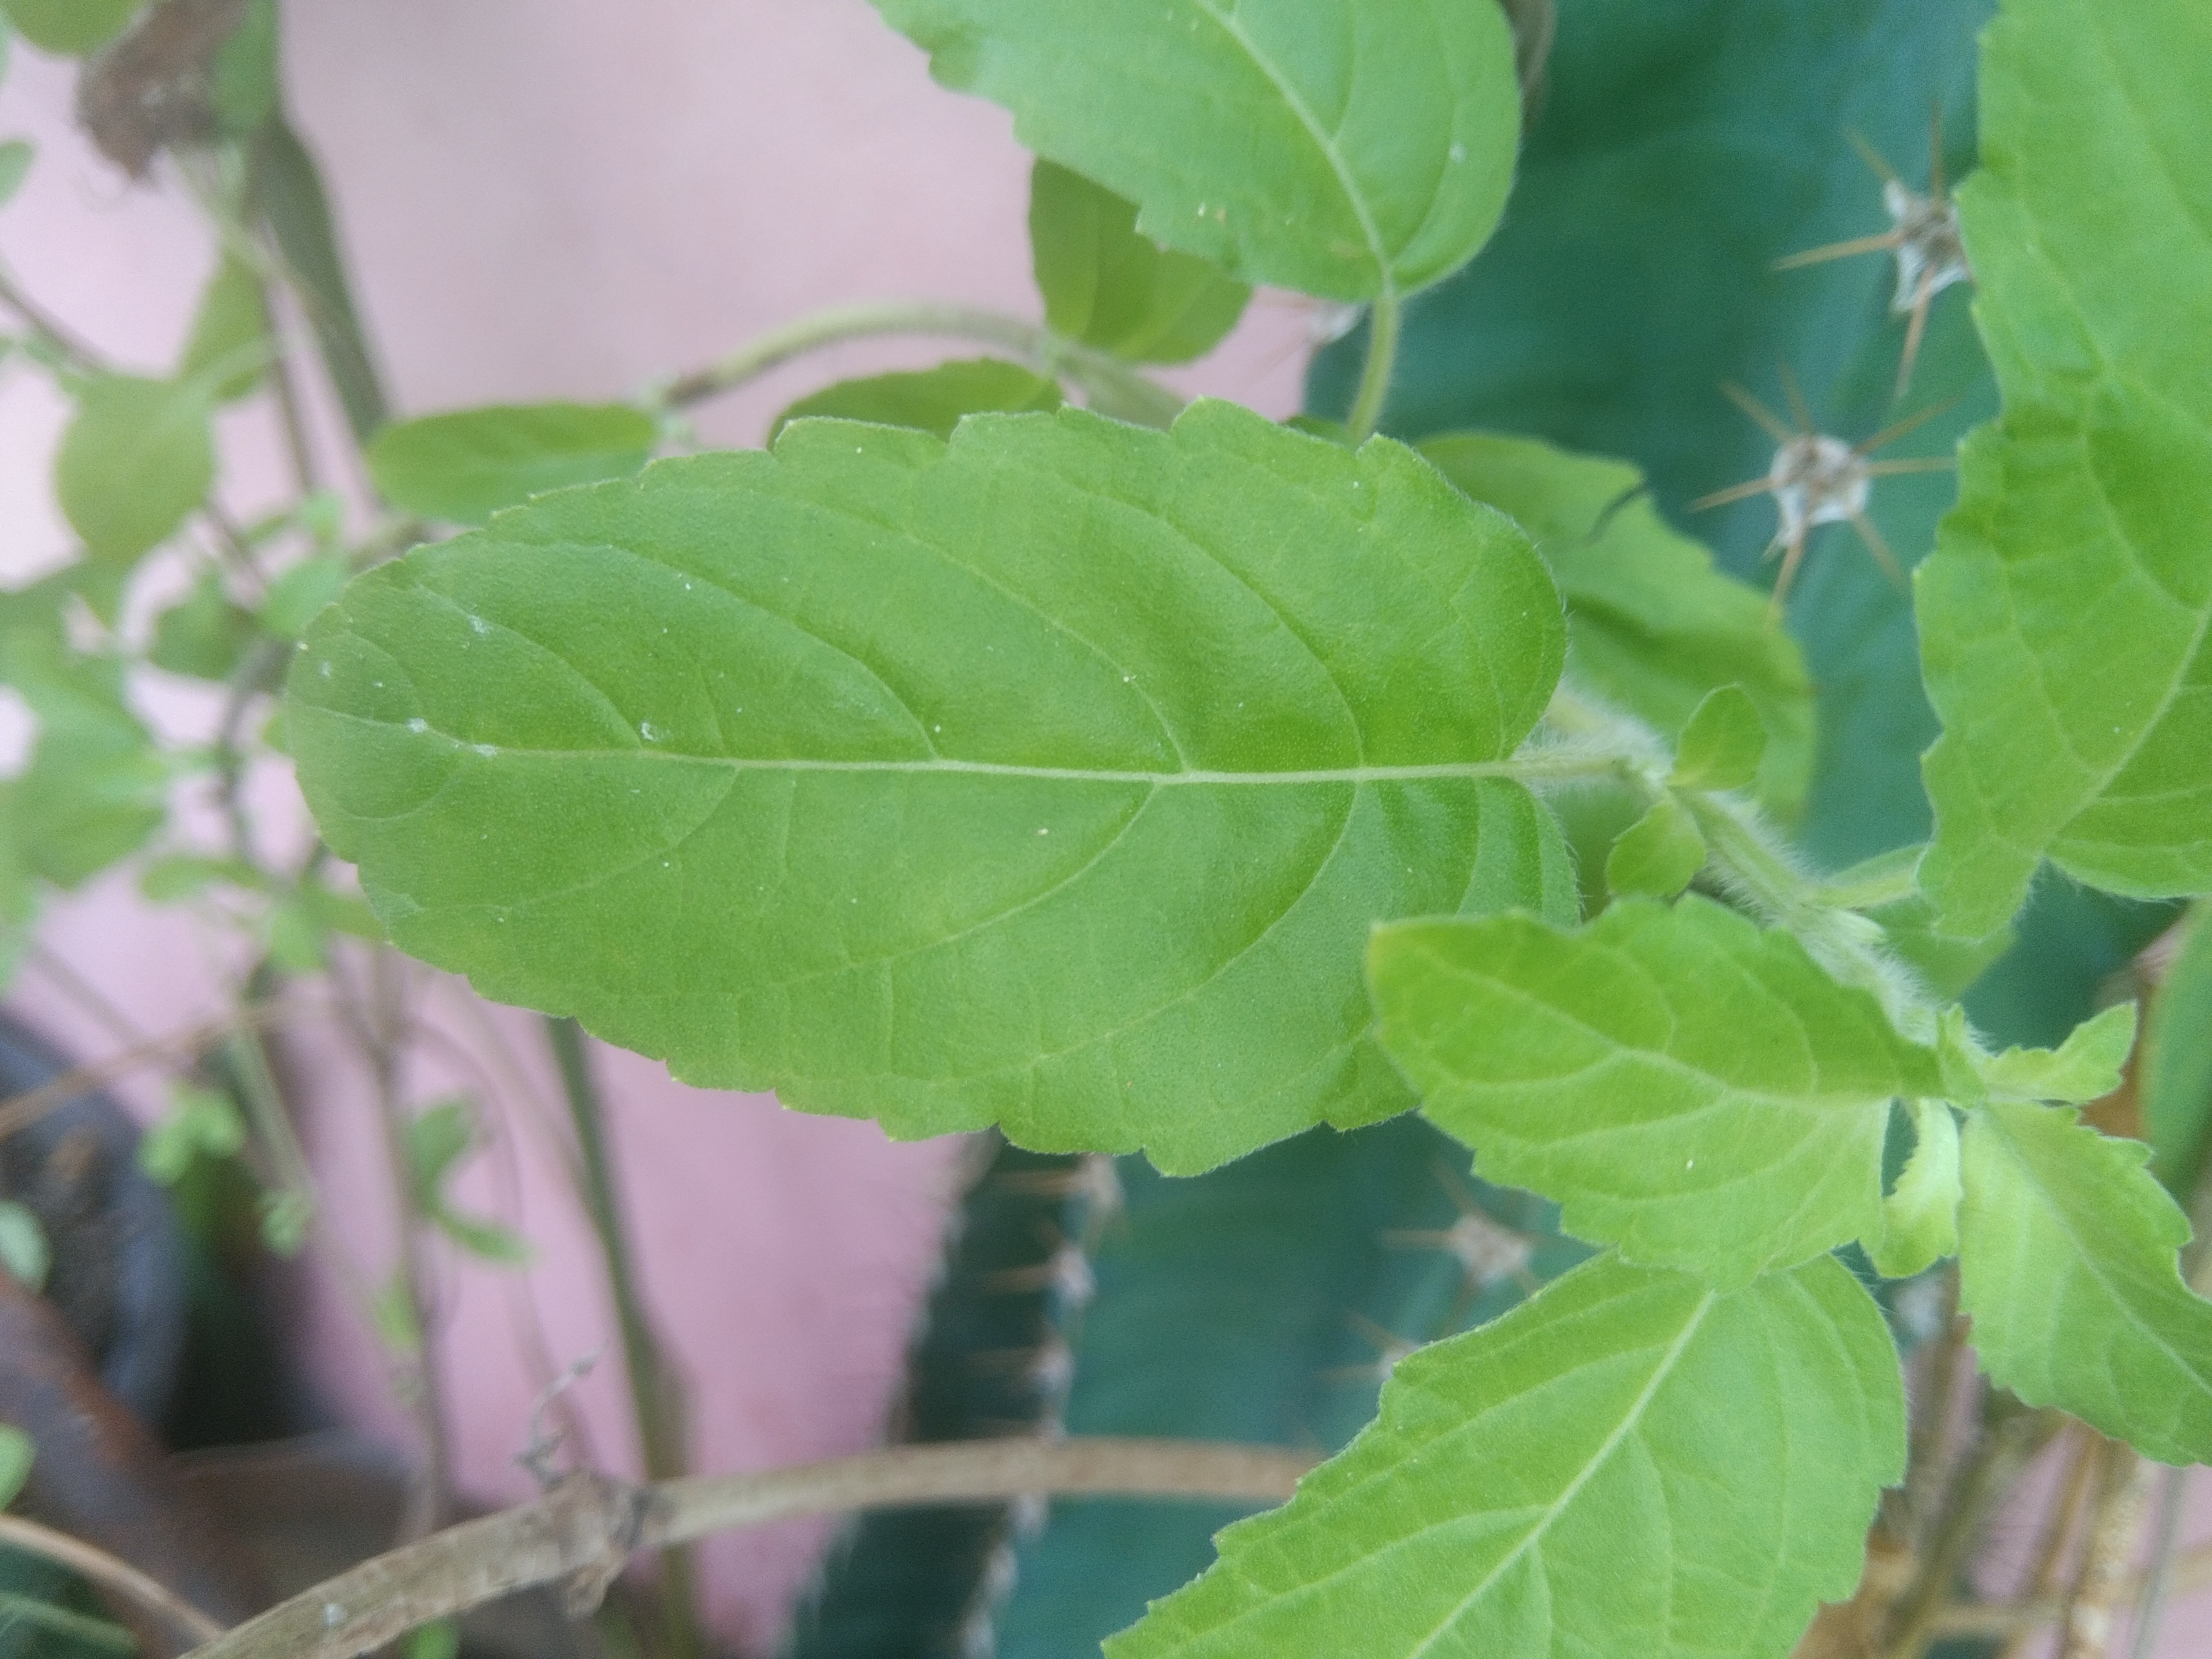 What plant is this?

tulshi
